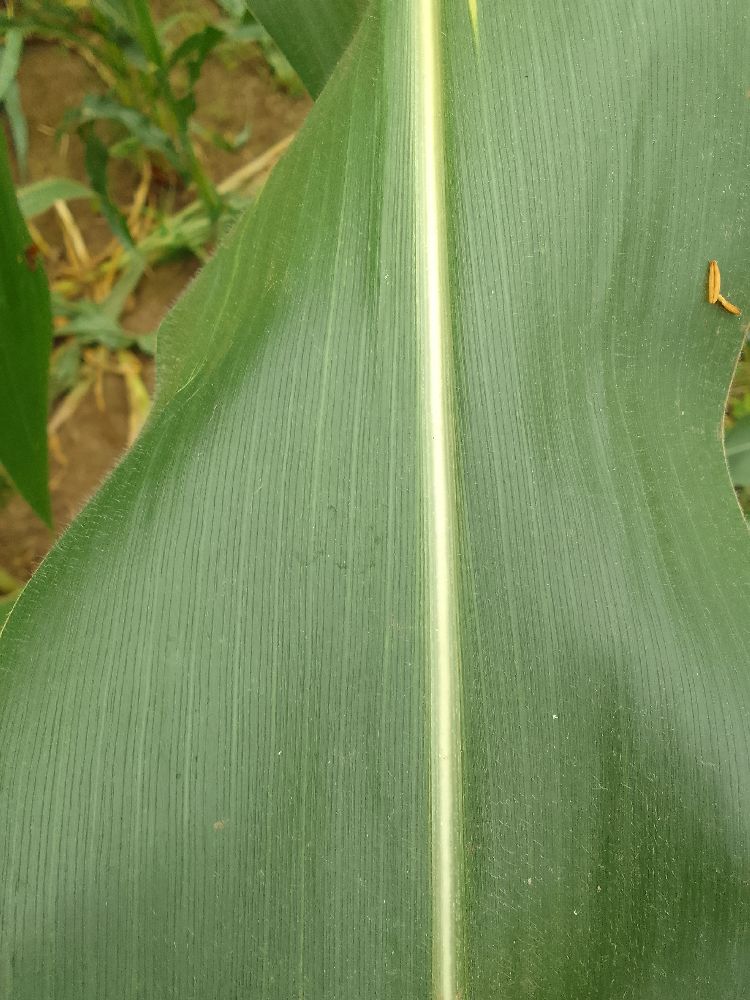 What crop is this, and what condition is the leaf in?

maize, healthy
